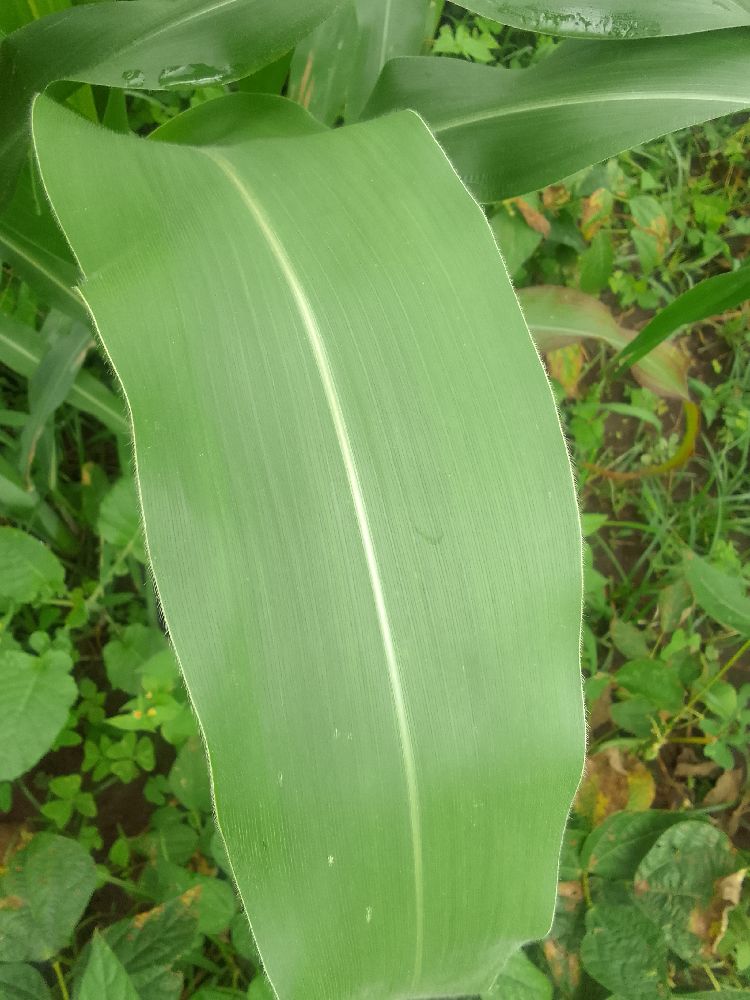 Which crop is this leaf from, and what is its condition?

maize, healthy
